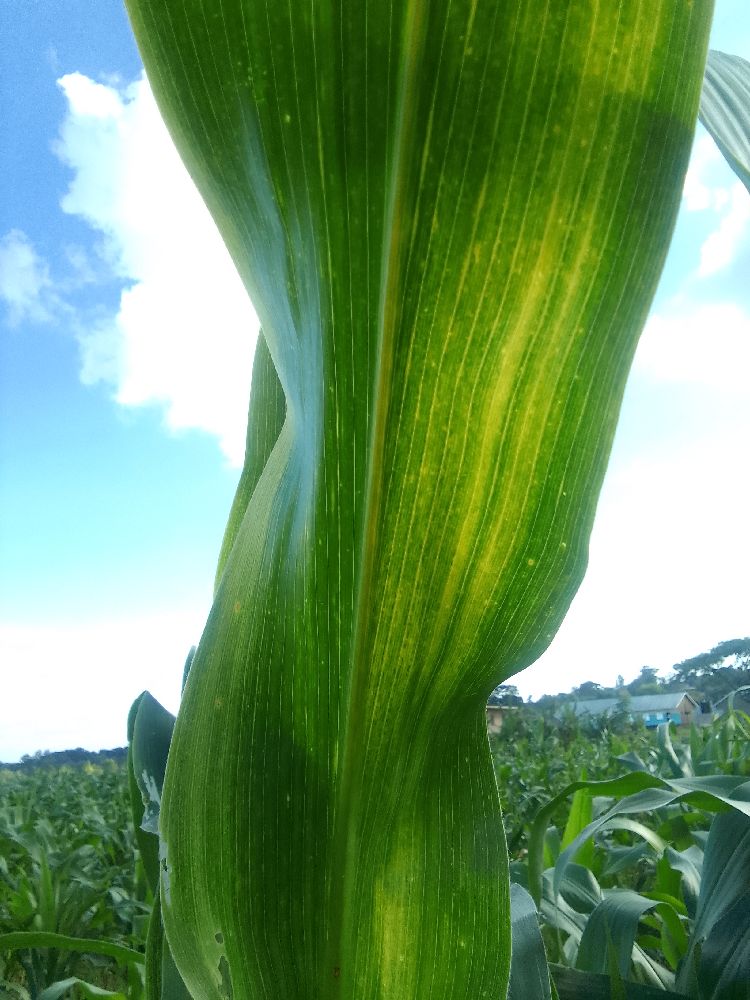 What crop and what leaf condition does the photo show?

maize, maize lethal necrosis
